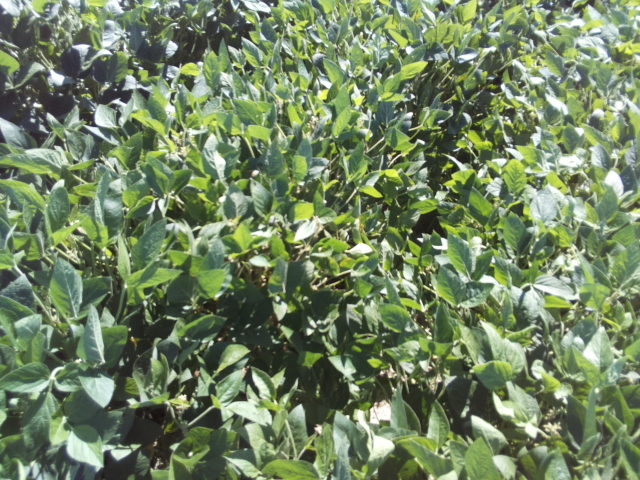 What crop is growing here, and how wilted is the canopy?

soybean, leaflets folding inward at secondary pulvinus with no turgor loss in leaflets or petioles
